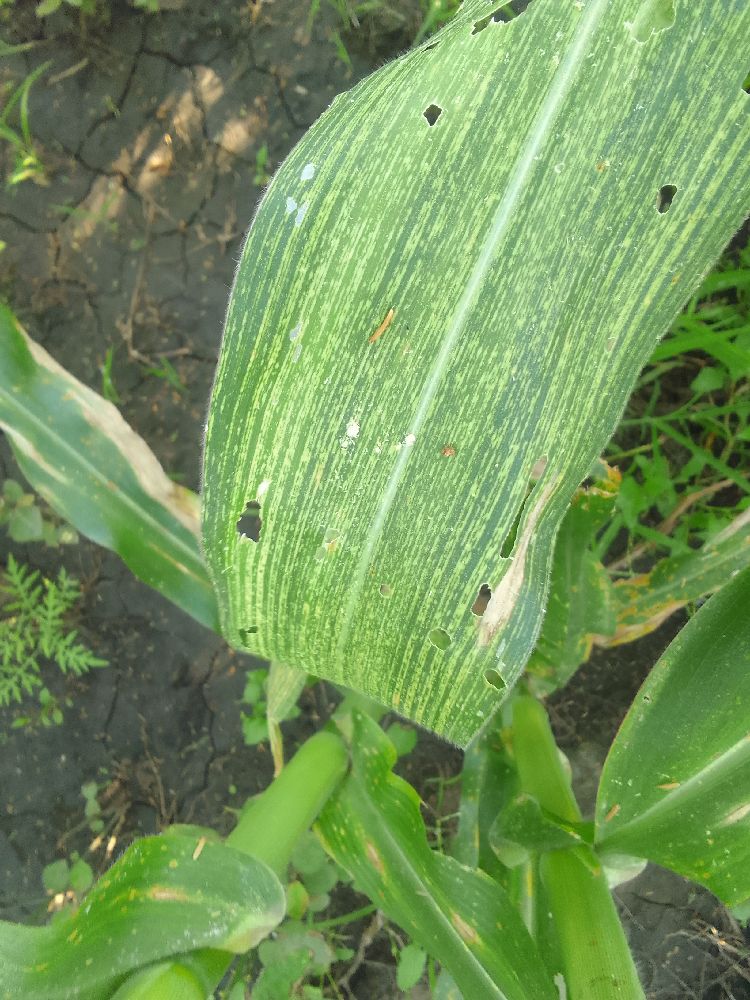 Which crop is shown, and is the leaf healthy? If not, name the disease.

maize, maize streak virus
